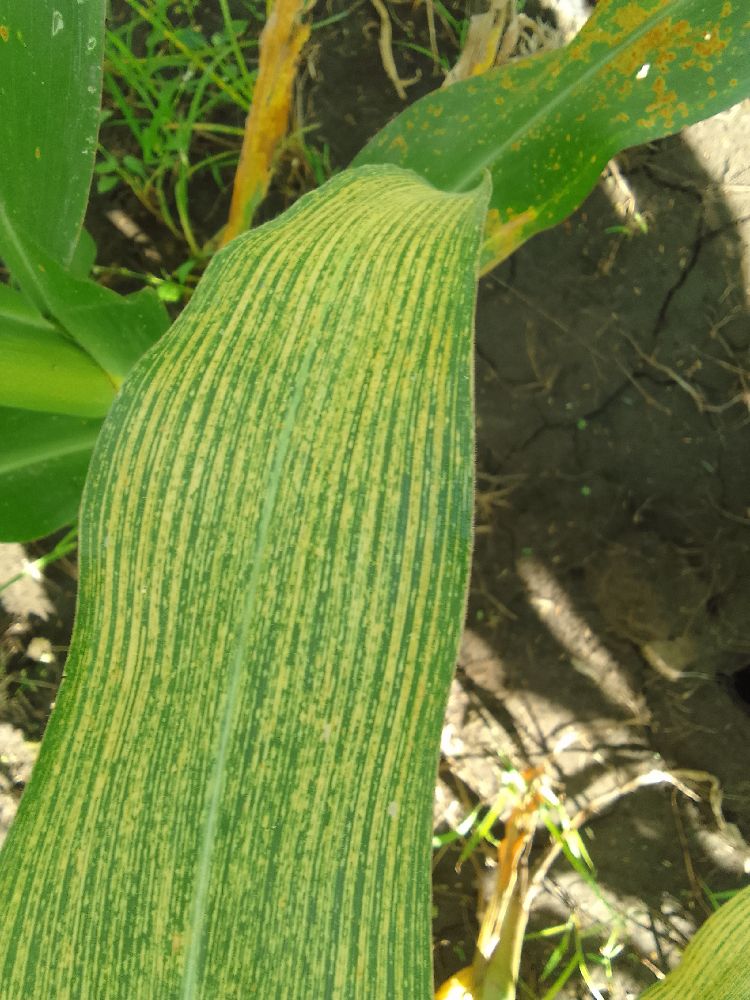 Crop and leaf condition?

maize, maize streak virus
